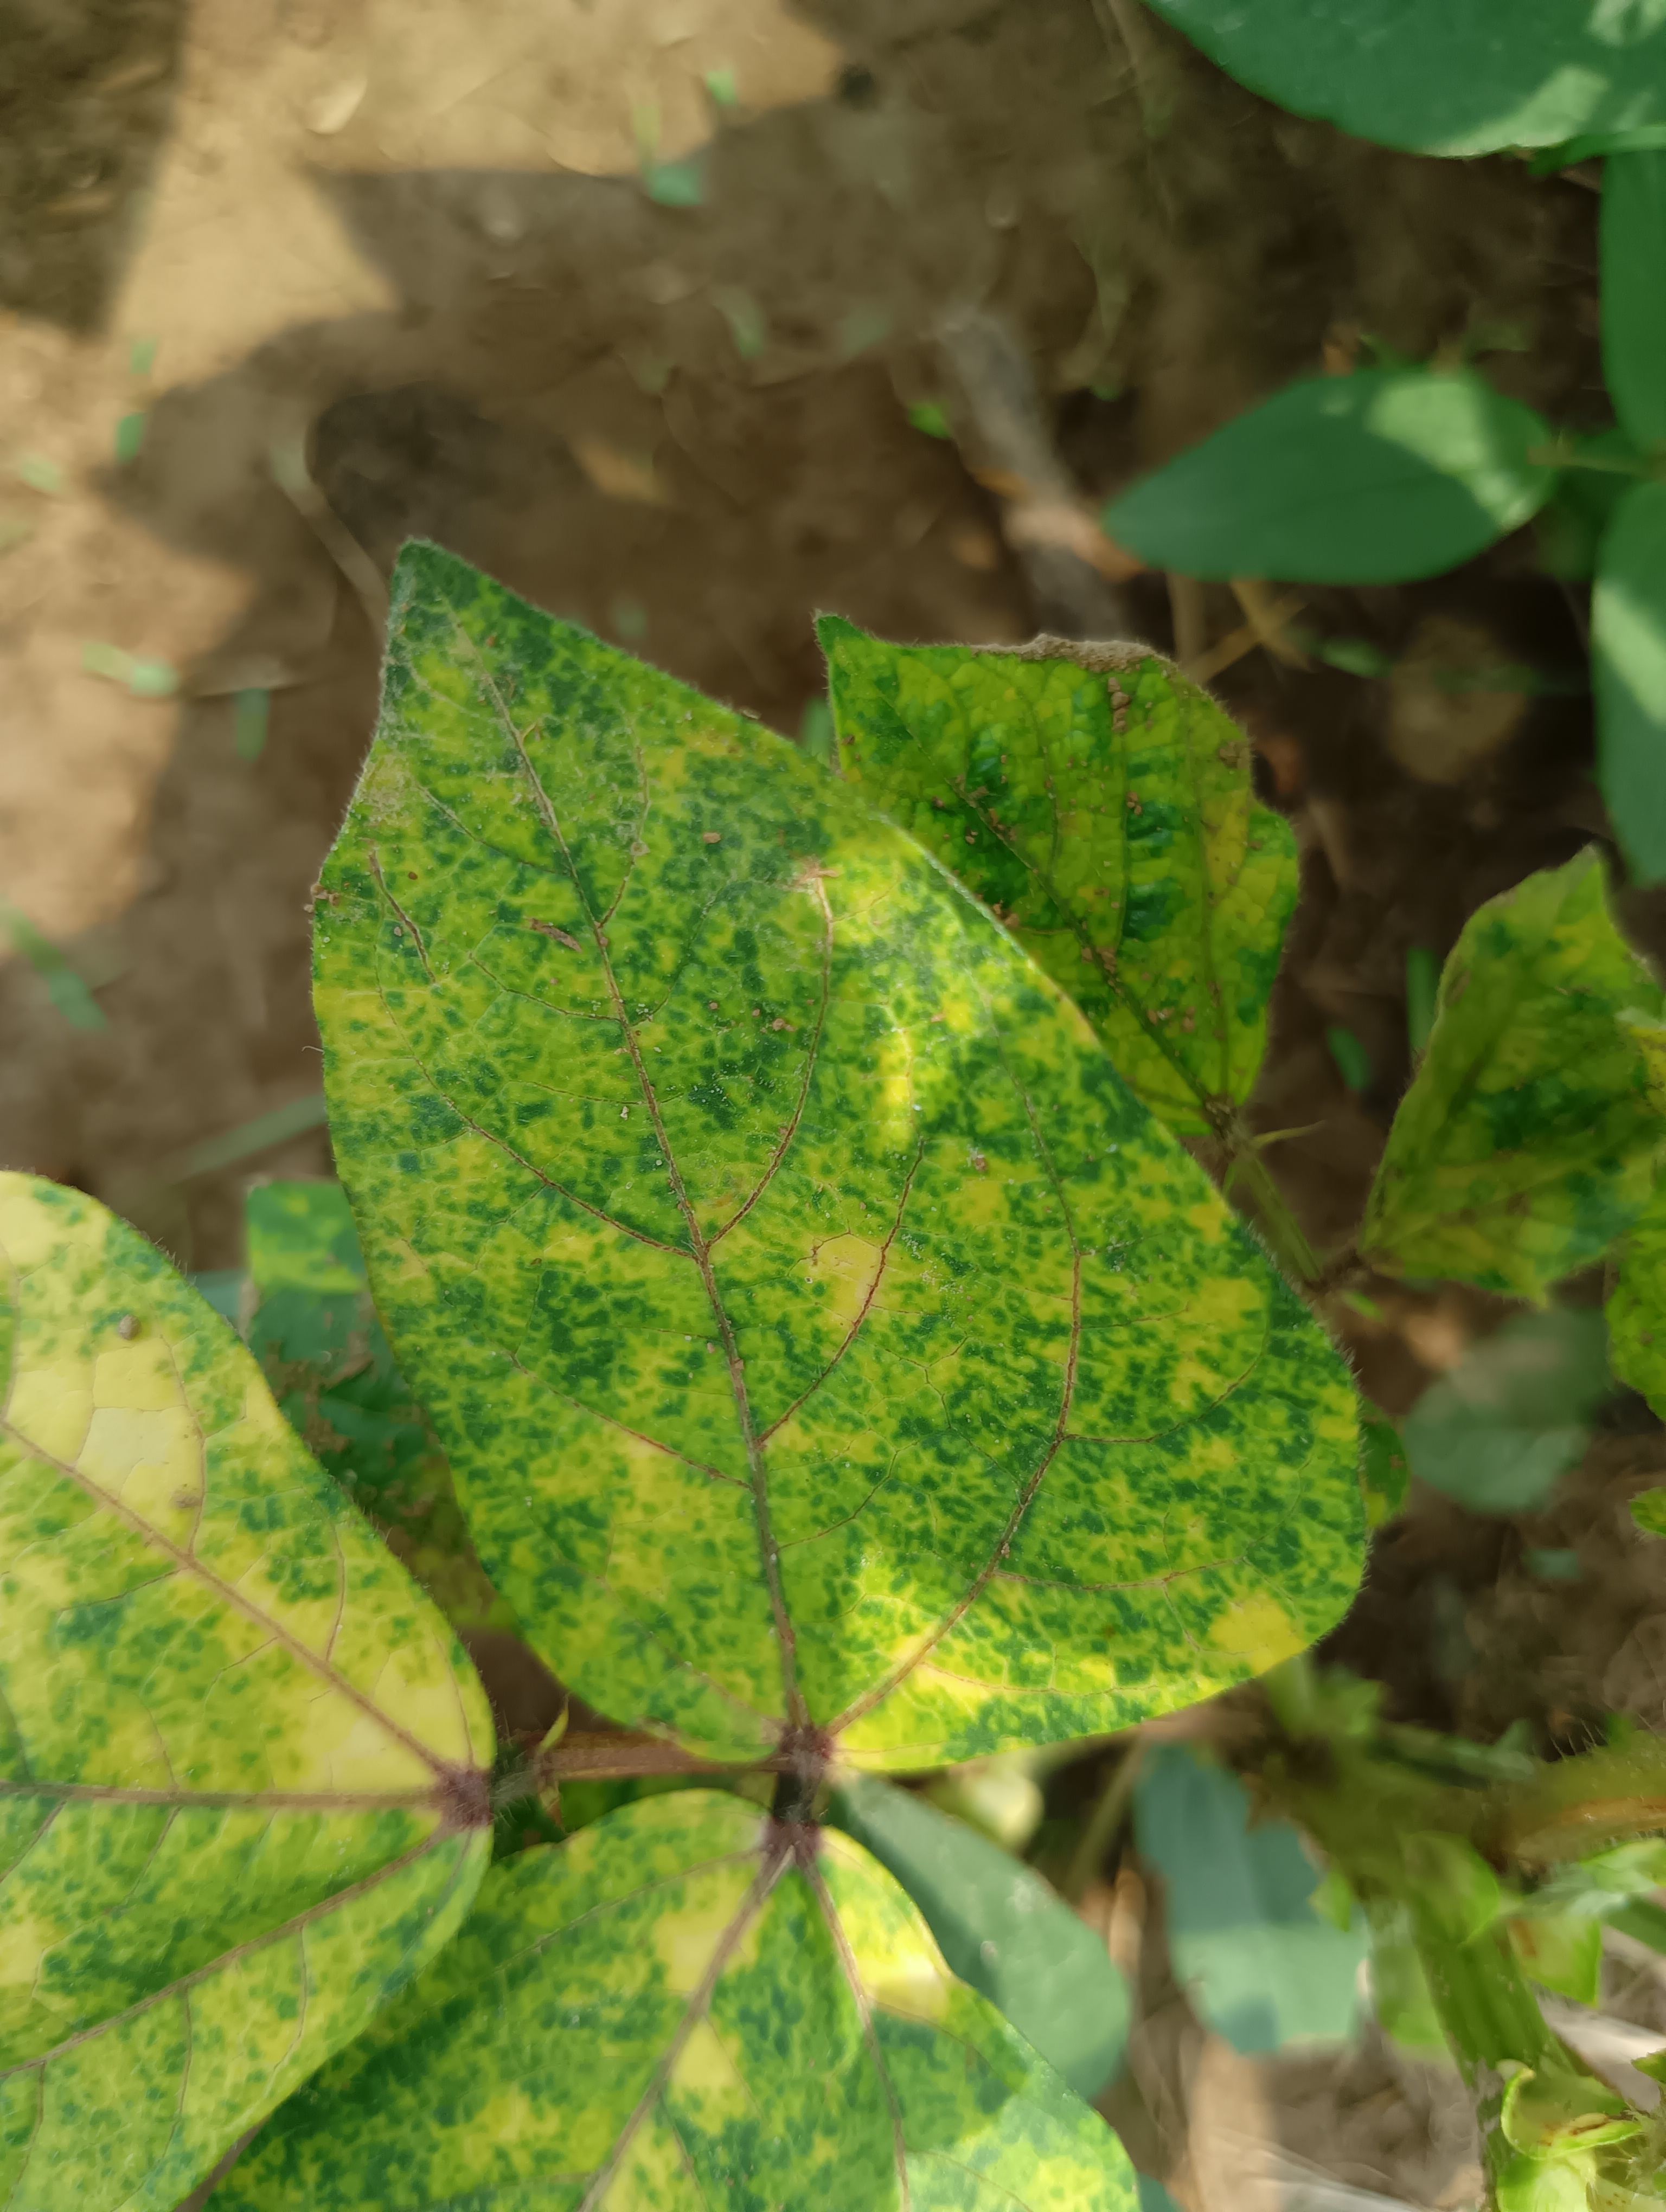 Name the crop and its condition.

mungbean, yellow mosaic
